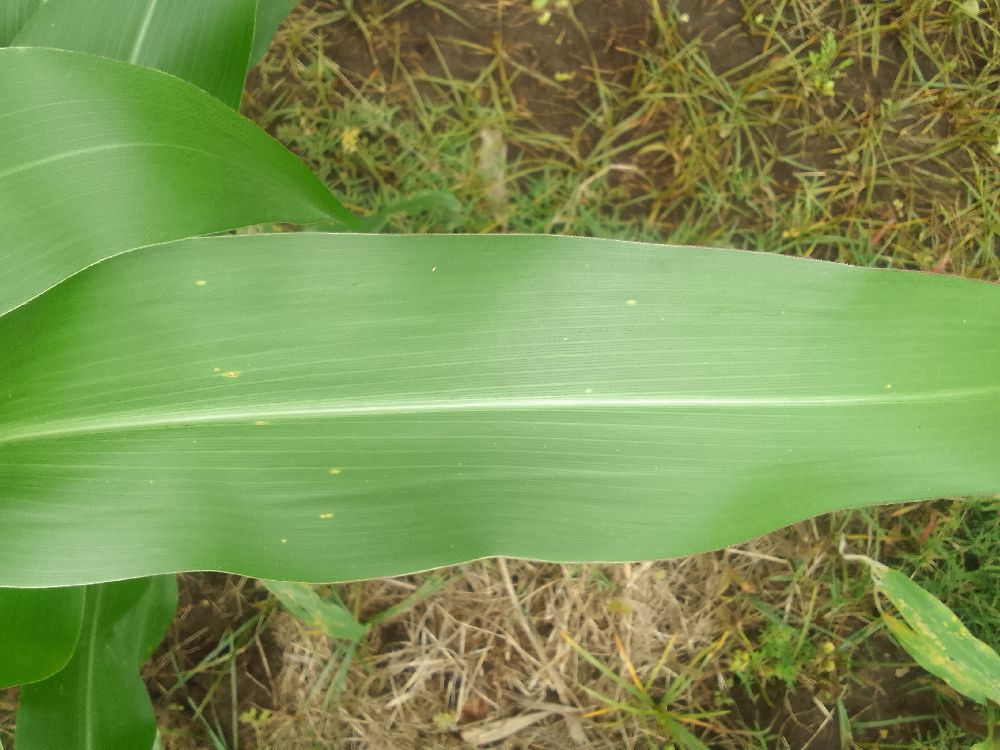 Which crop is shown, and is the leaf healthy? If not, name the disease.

maize, healthy
